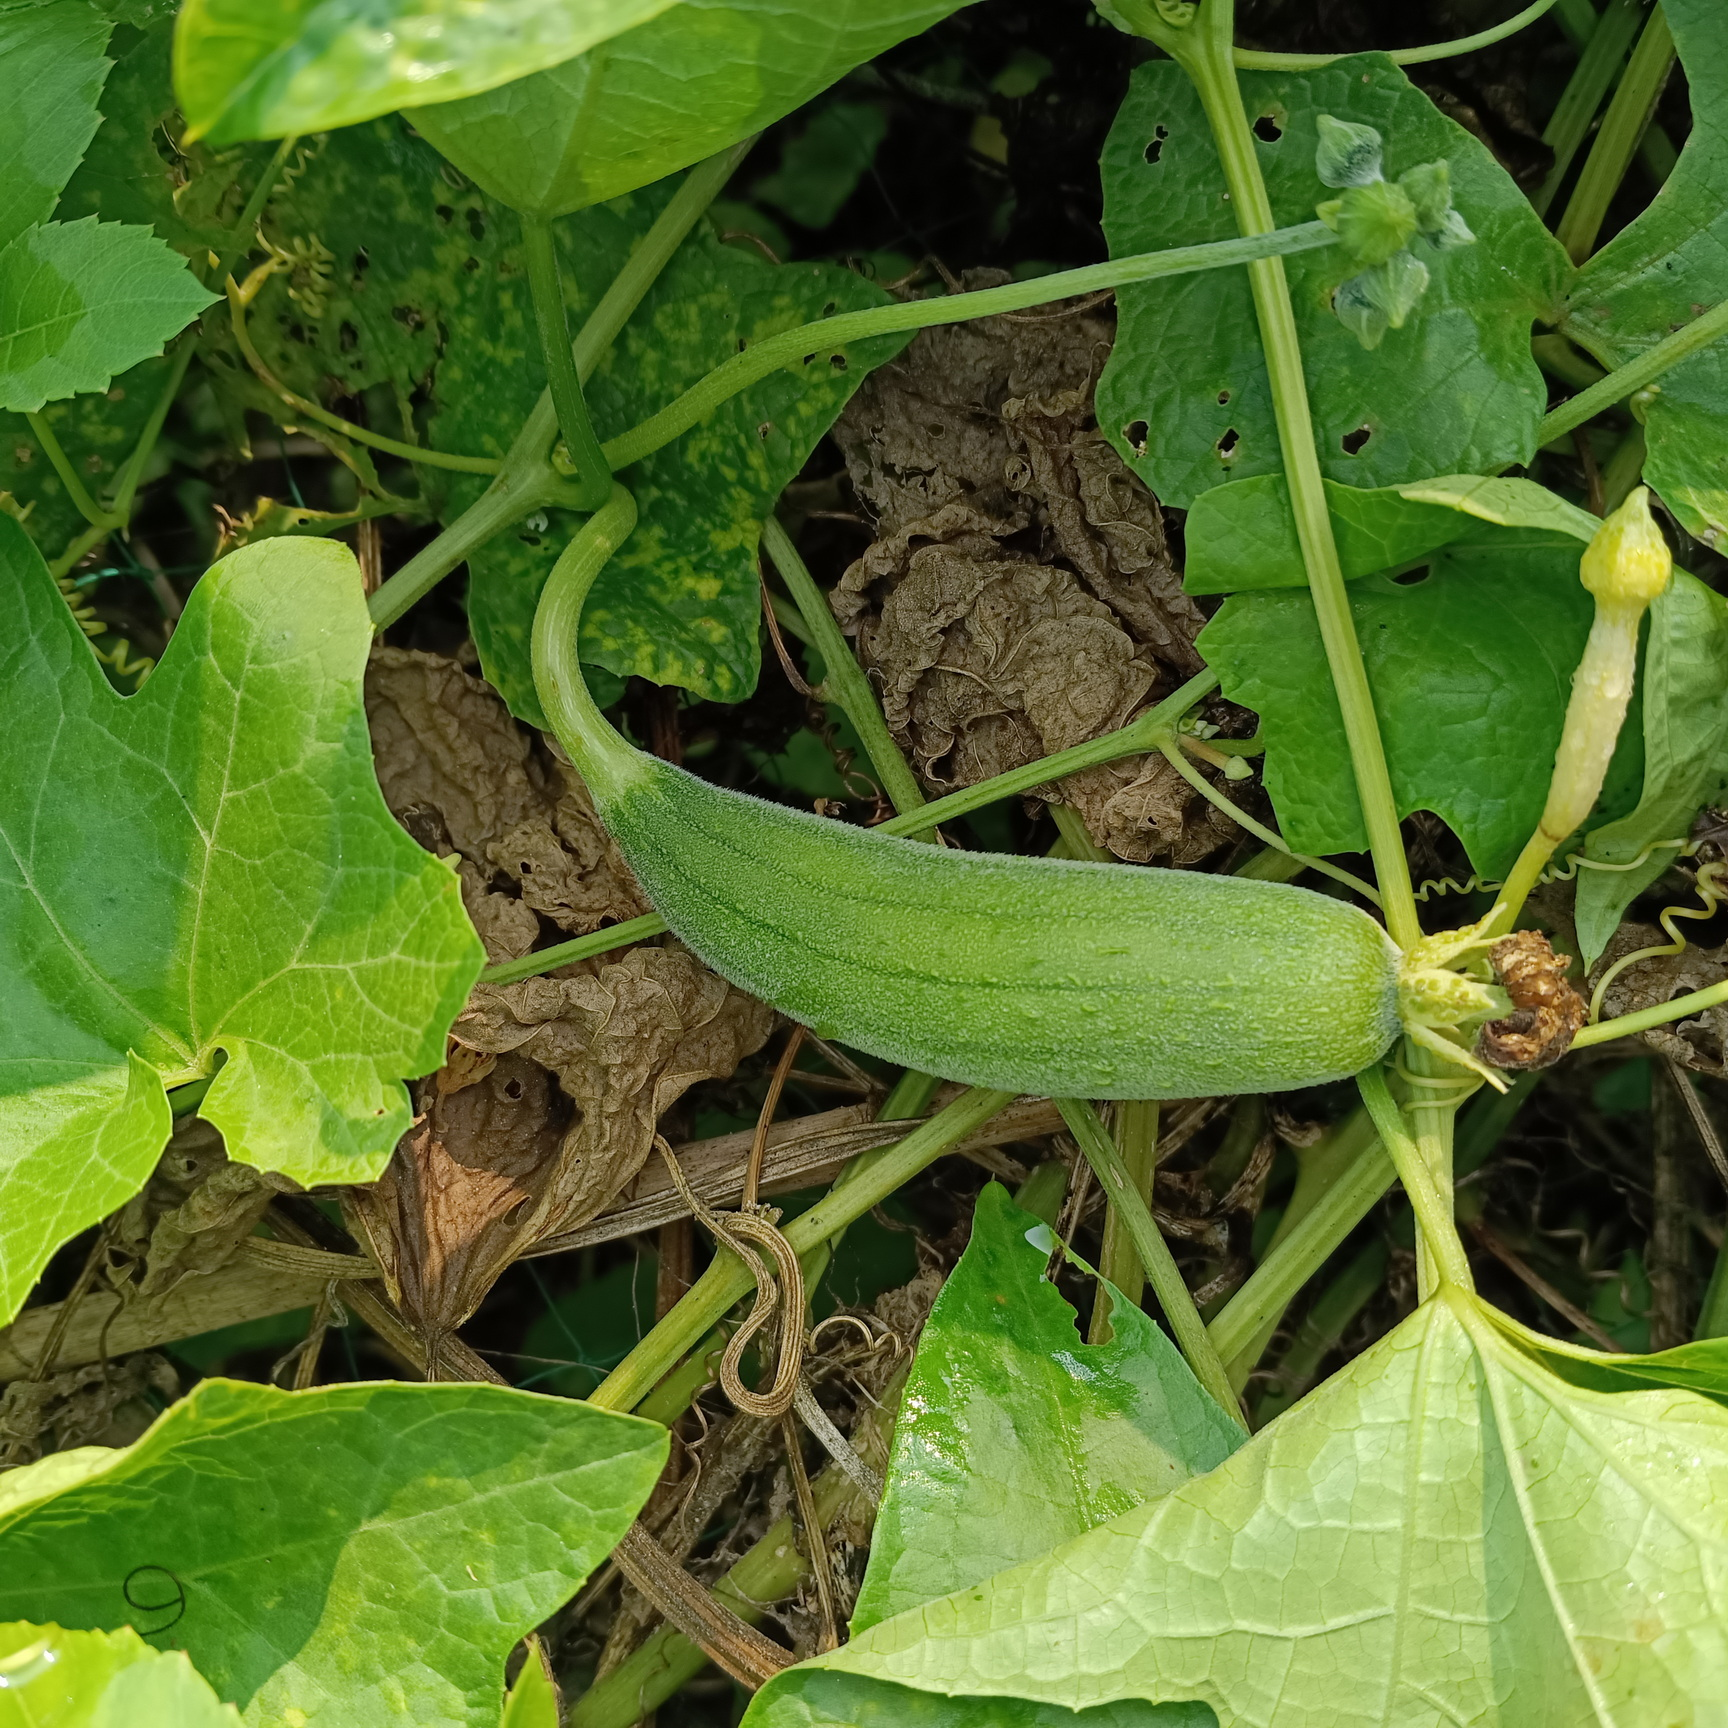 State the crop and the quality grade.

luffa, fresh
